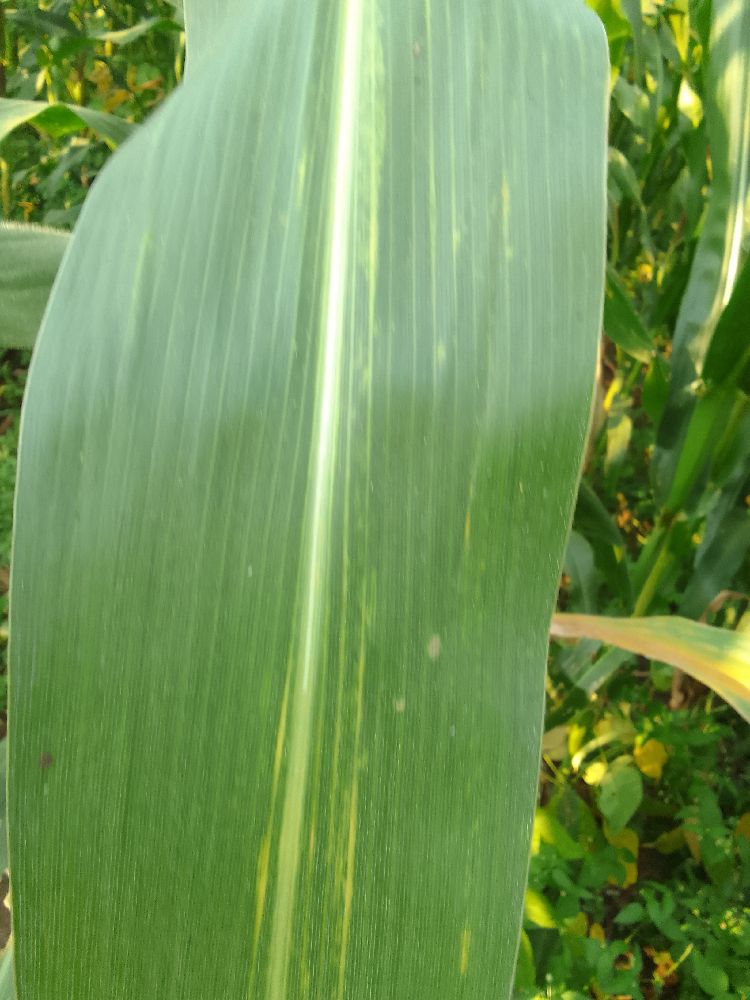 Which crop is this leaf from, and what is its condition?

maize, maize lethal necrosis
